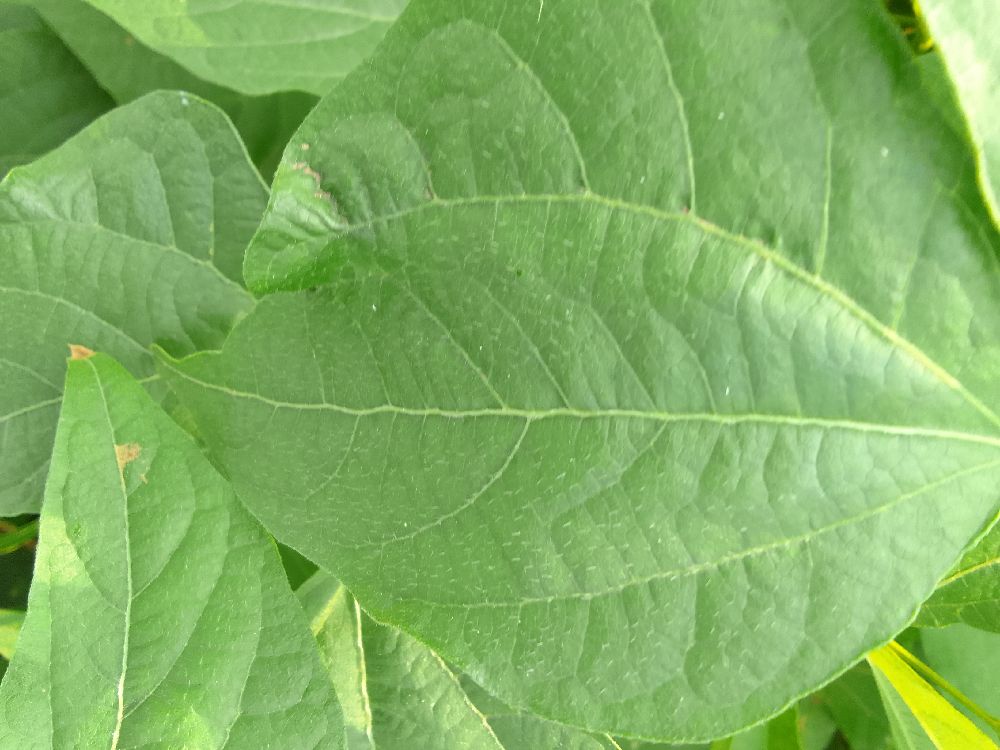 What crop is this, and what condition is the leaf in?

common bean, healthy
